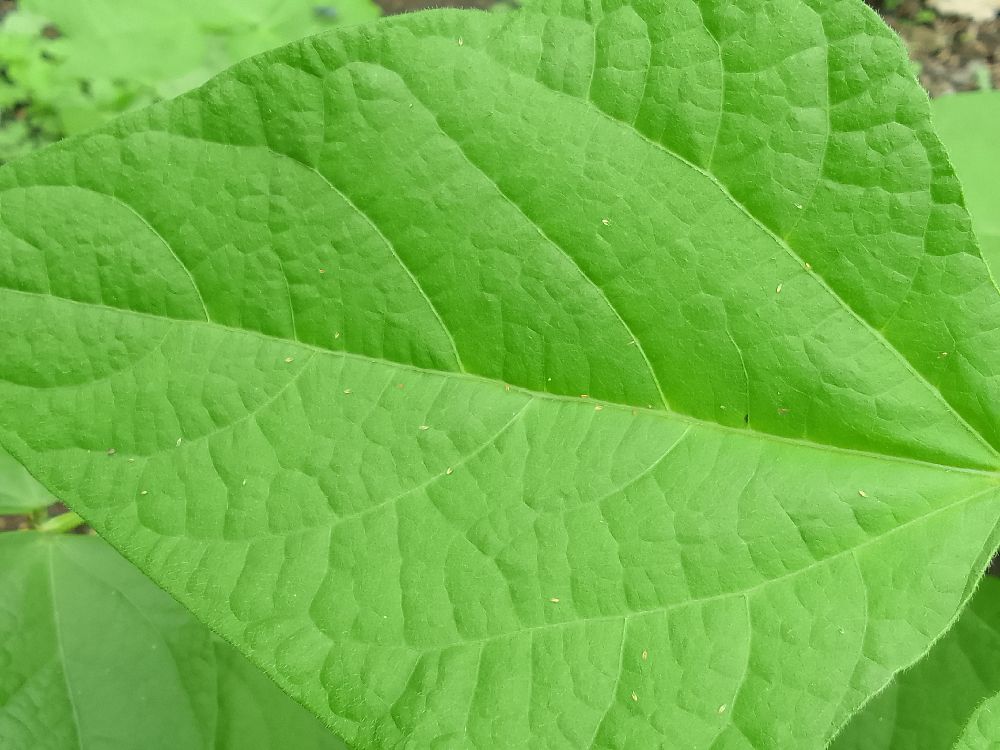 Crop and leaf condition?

common bean, healthy
